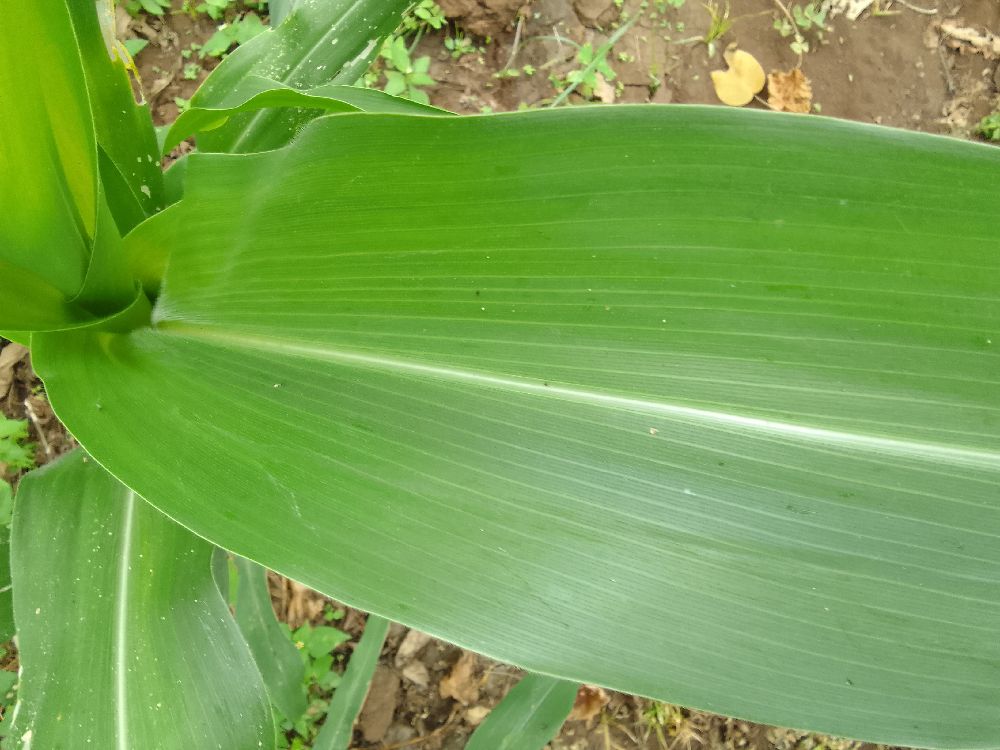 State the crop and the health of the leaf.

maize, healthy
